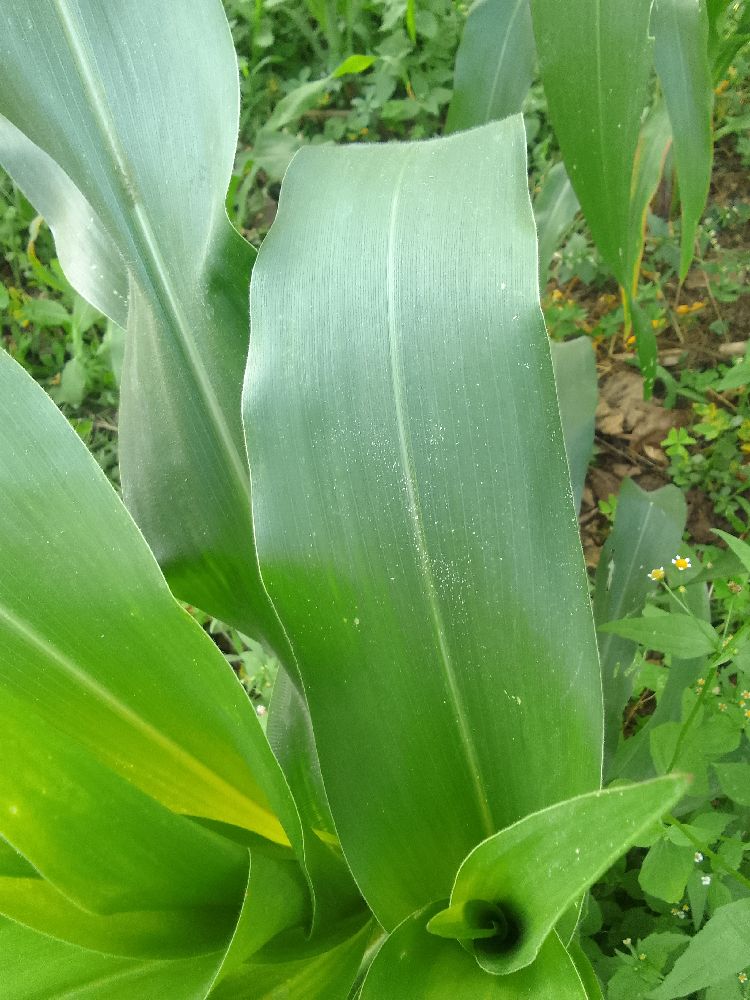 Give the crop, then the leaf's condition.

maize, healthy
